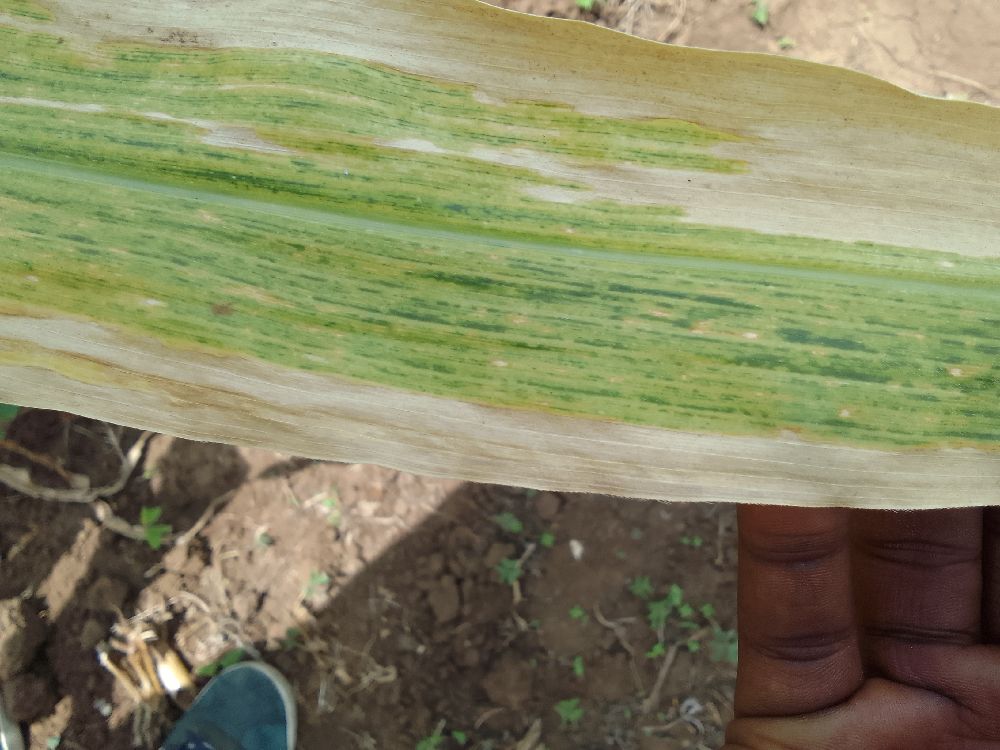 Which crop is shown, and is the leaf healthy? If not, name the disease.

maize, maize lethal necrosis
